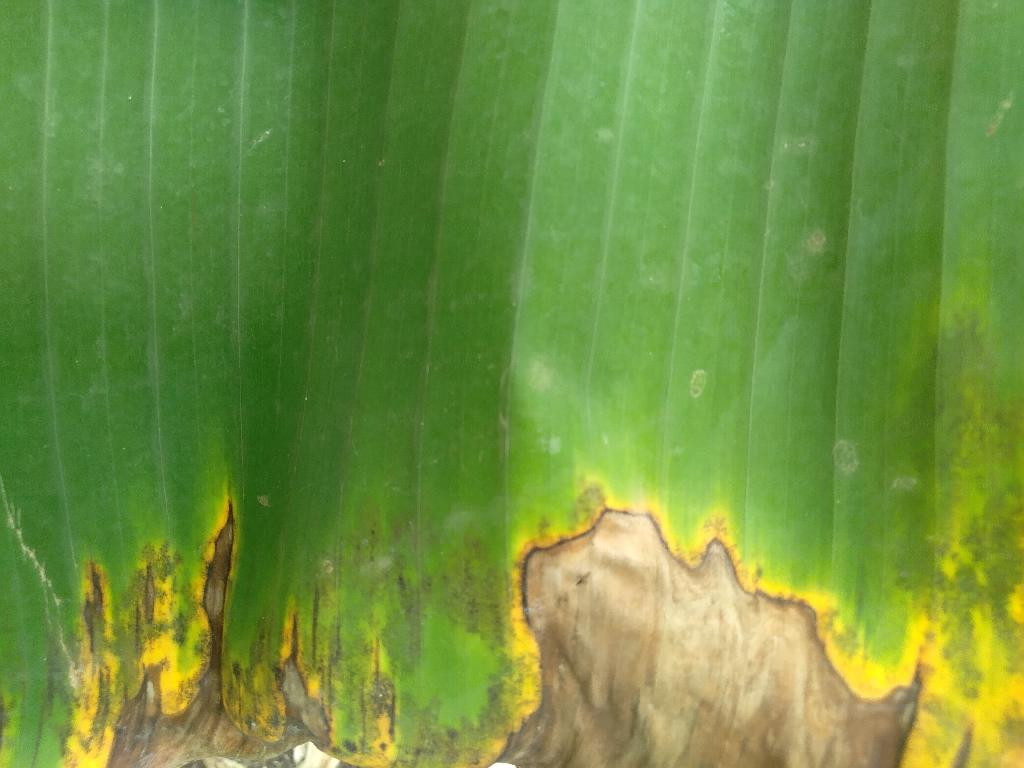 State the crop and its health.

banana, black sigatoka
